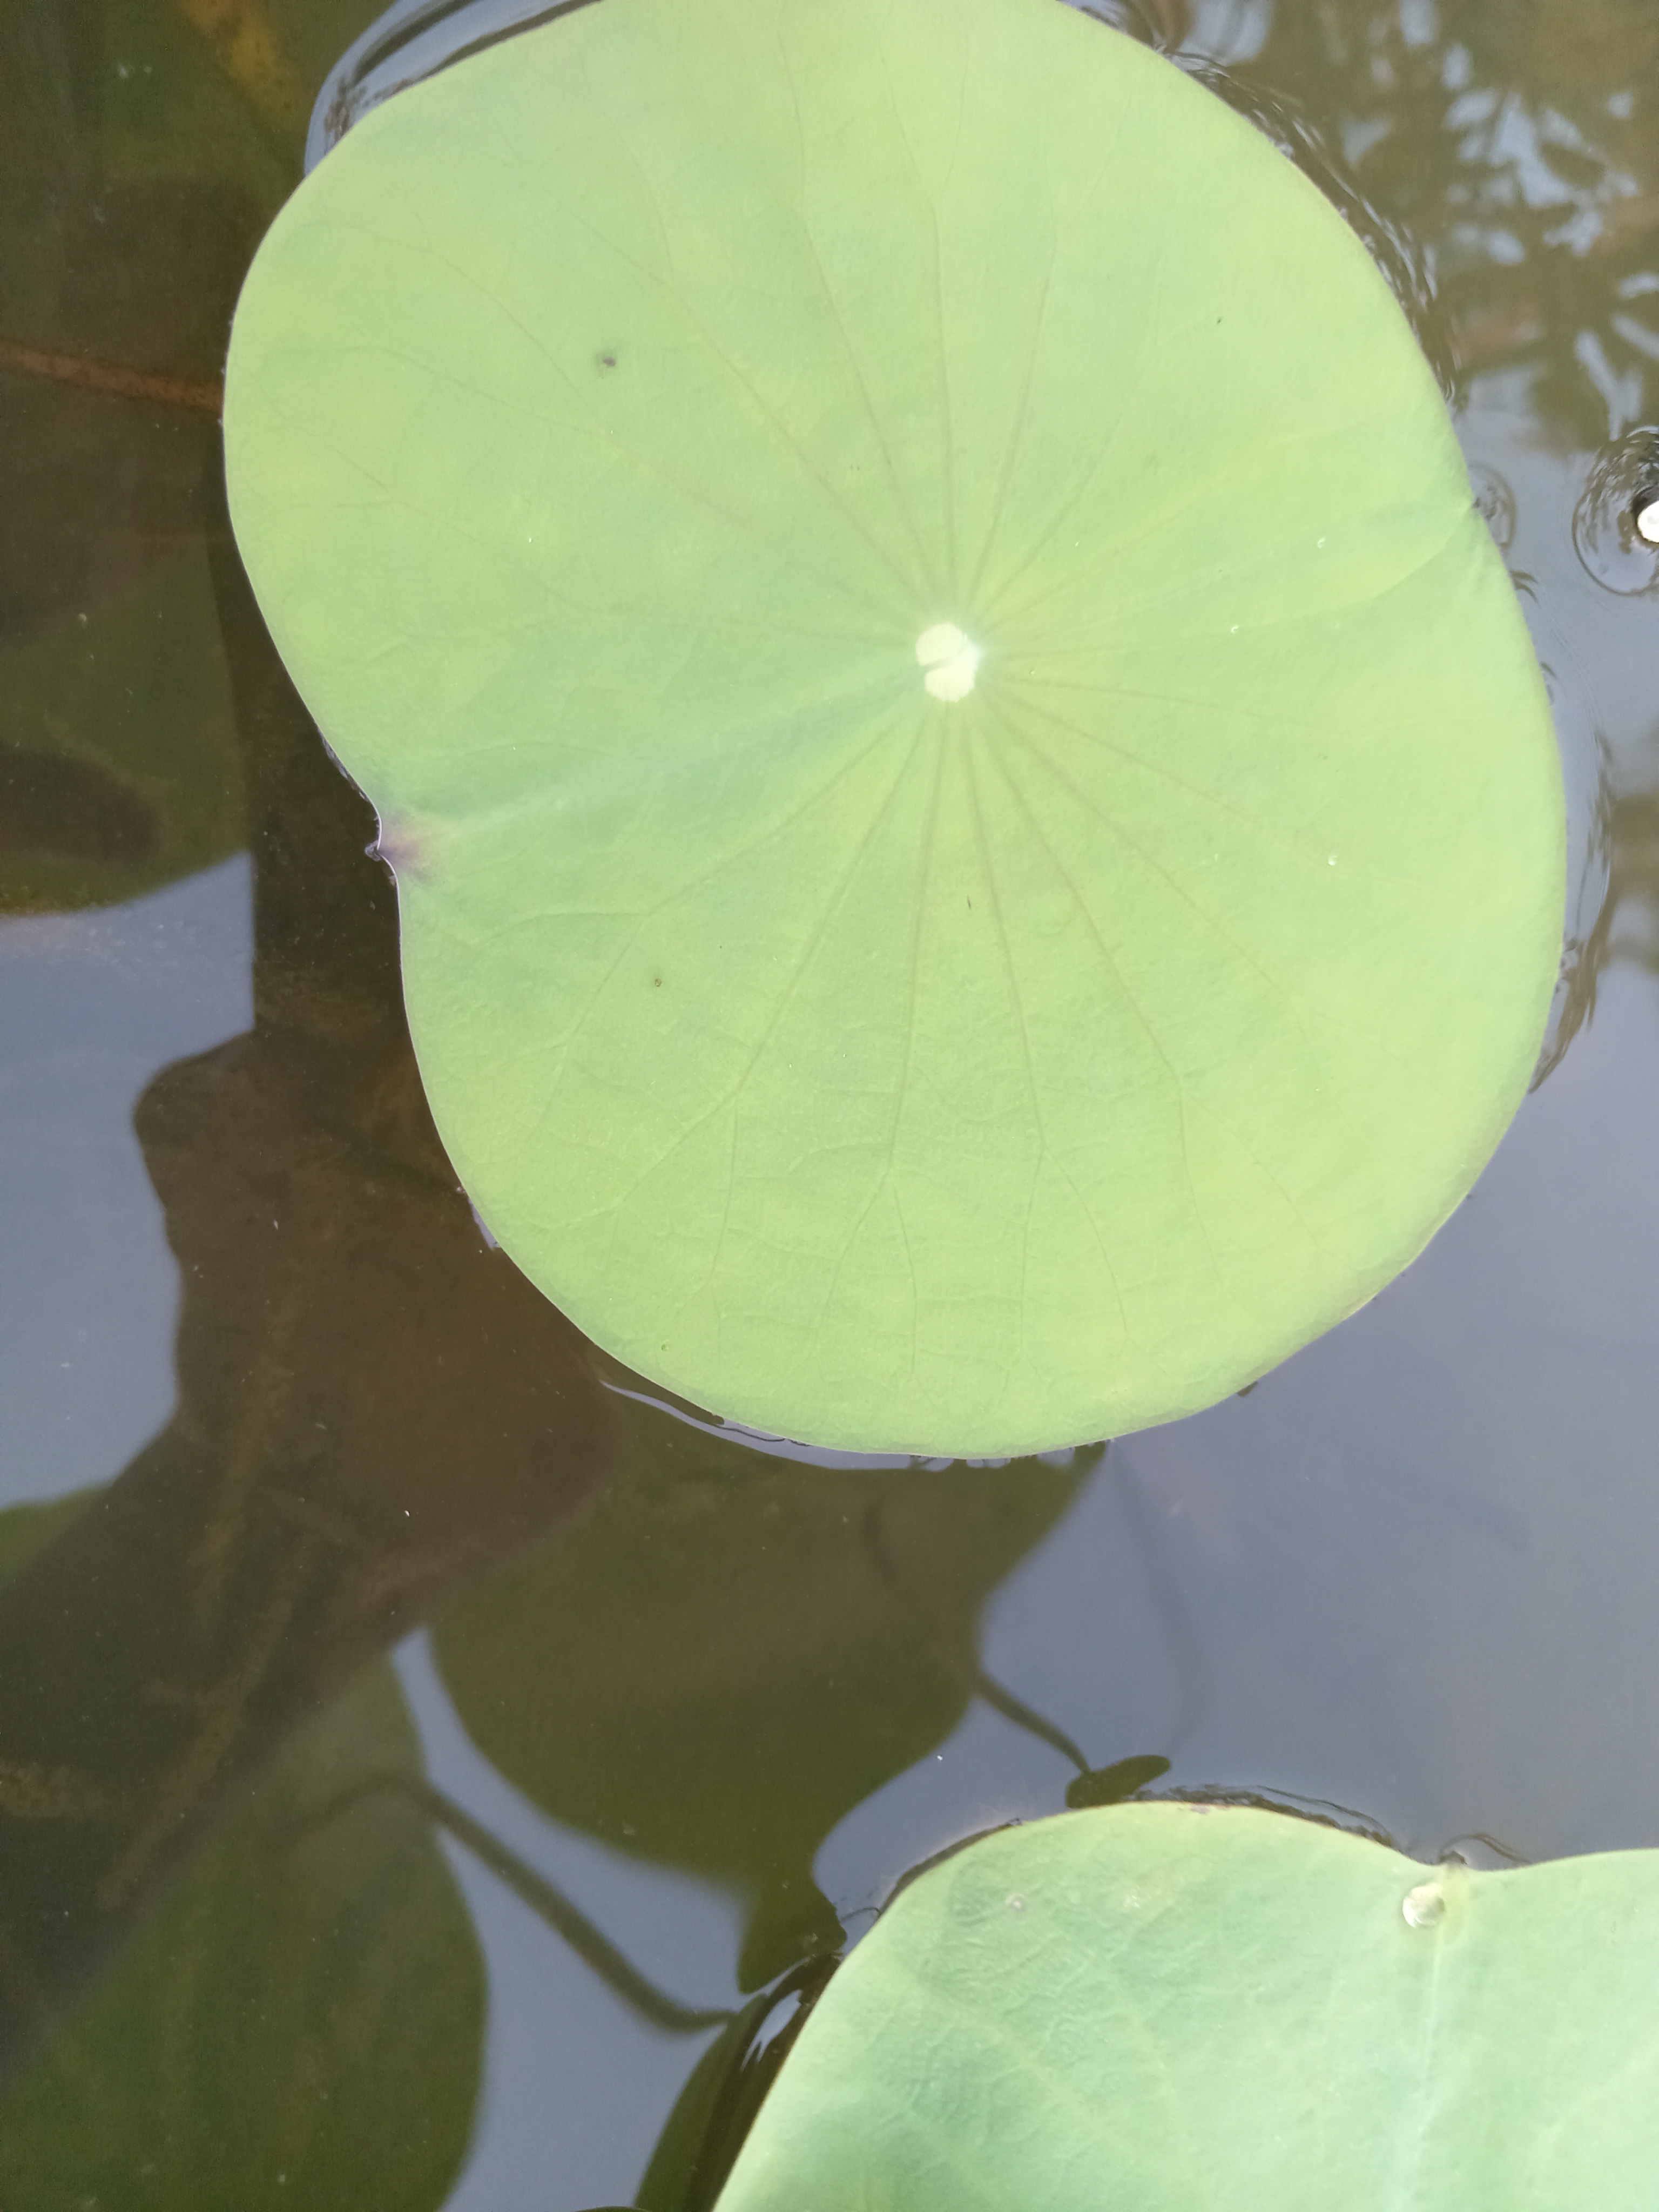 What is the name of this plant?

lotus
